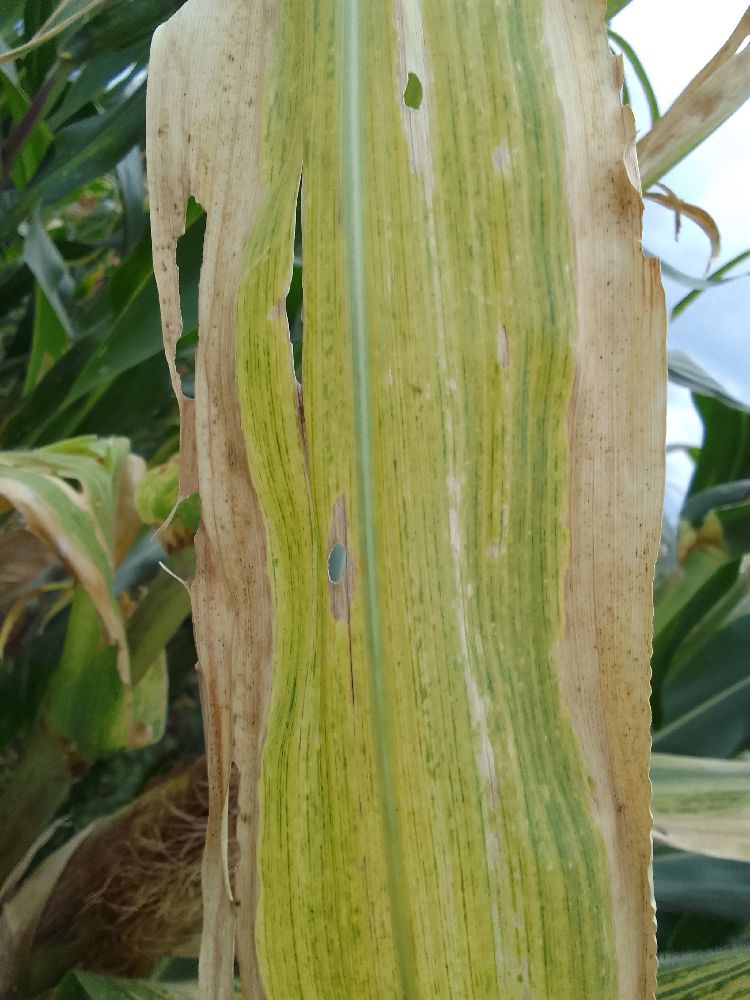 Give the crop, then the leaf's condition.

maize, maize lethal necrosis
